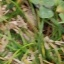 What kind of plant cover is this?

unstructured weed
